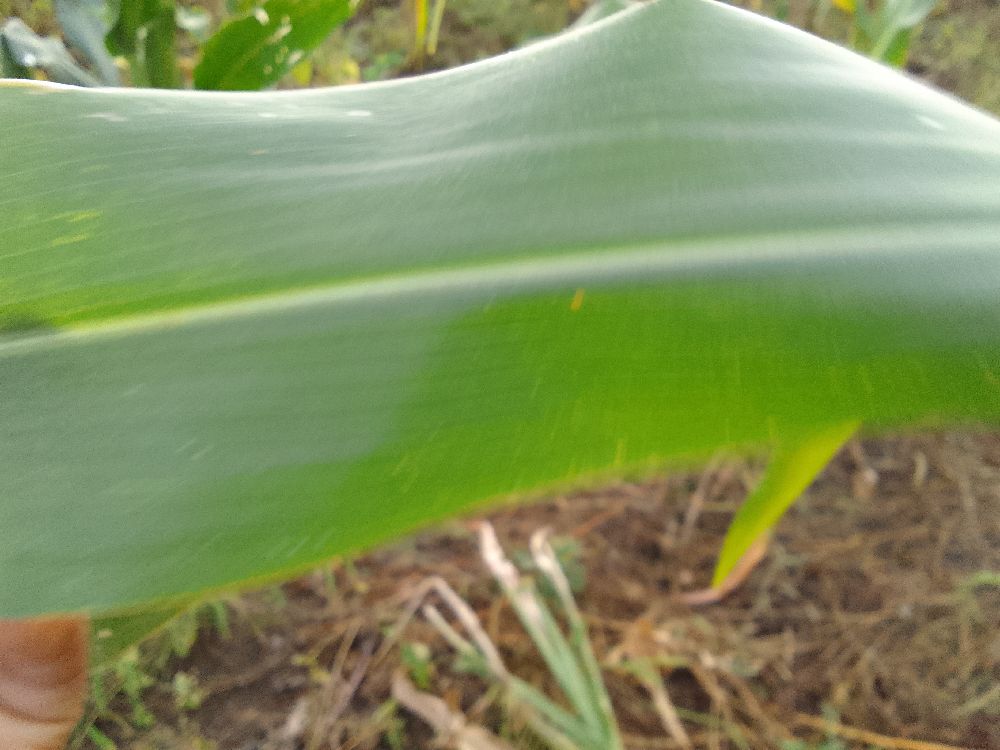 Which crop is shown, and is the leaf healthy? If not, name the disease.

maize, healthy
